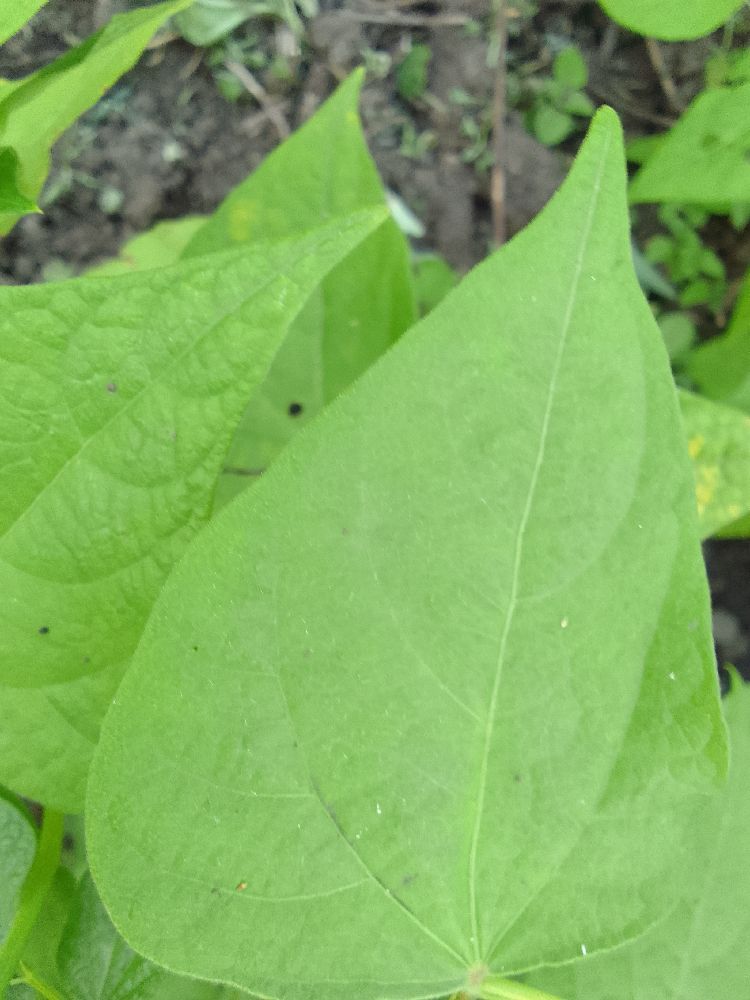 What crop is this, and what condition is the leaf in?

common bean, healthy
